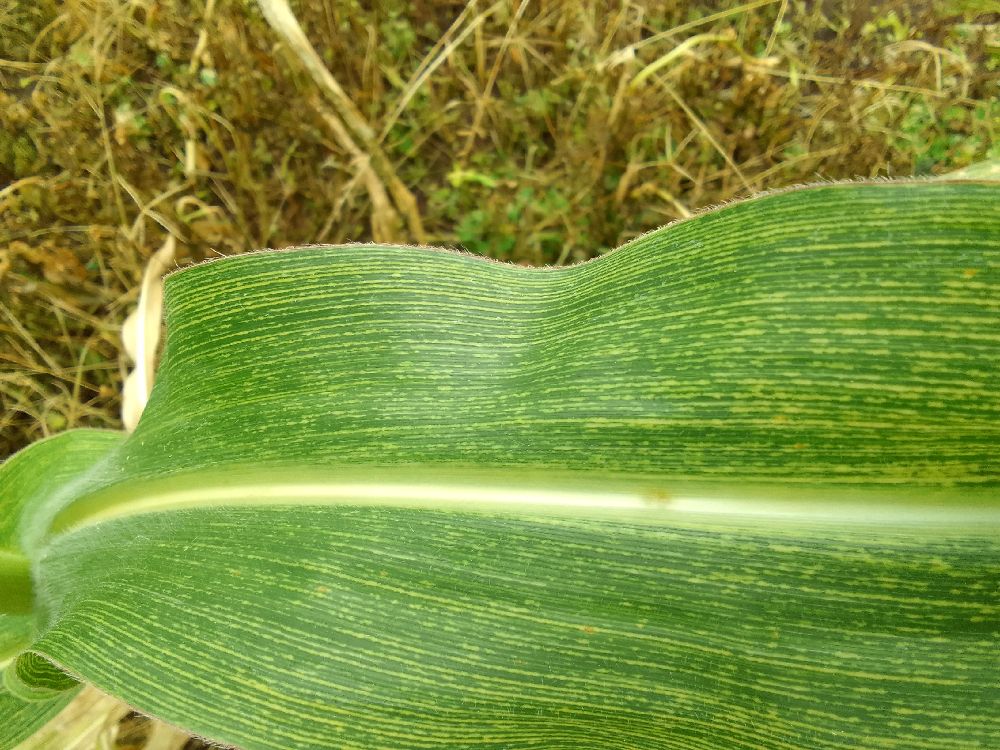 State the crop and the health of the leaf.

maize, maize streak virus
